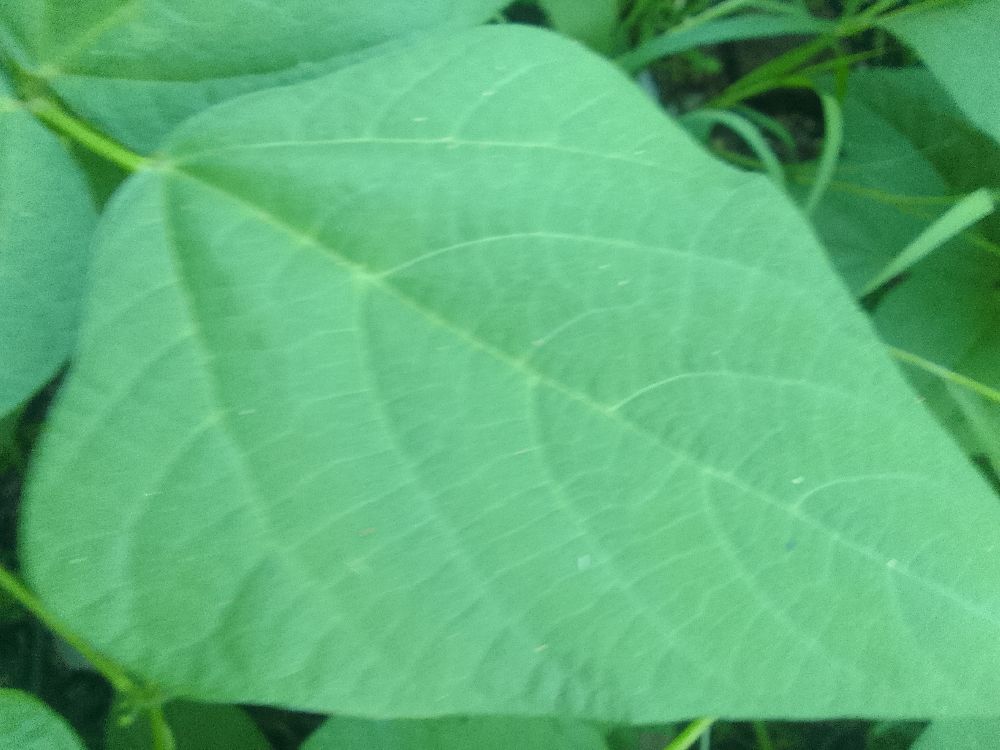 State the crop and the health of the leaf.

common bean, healthy
